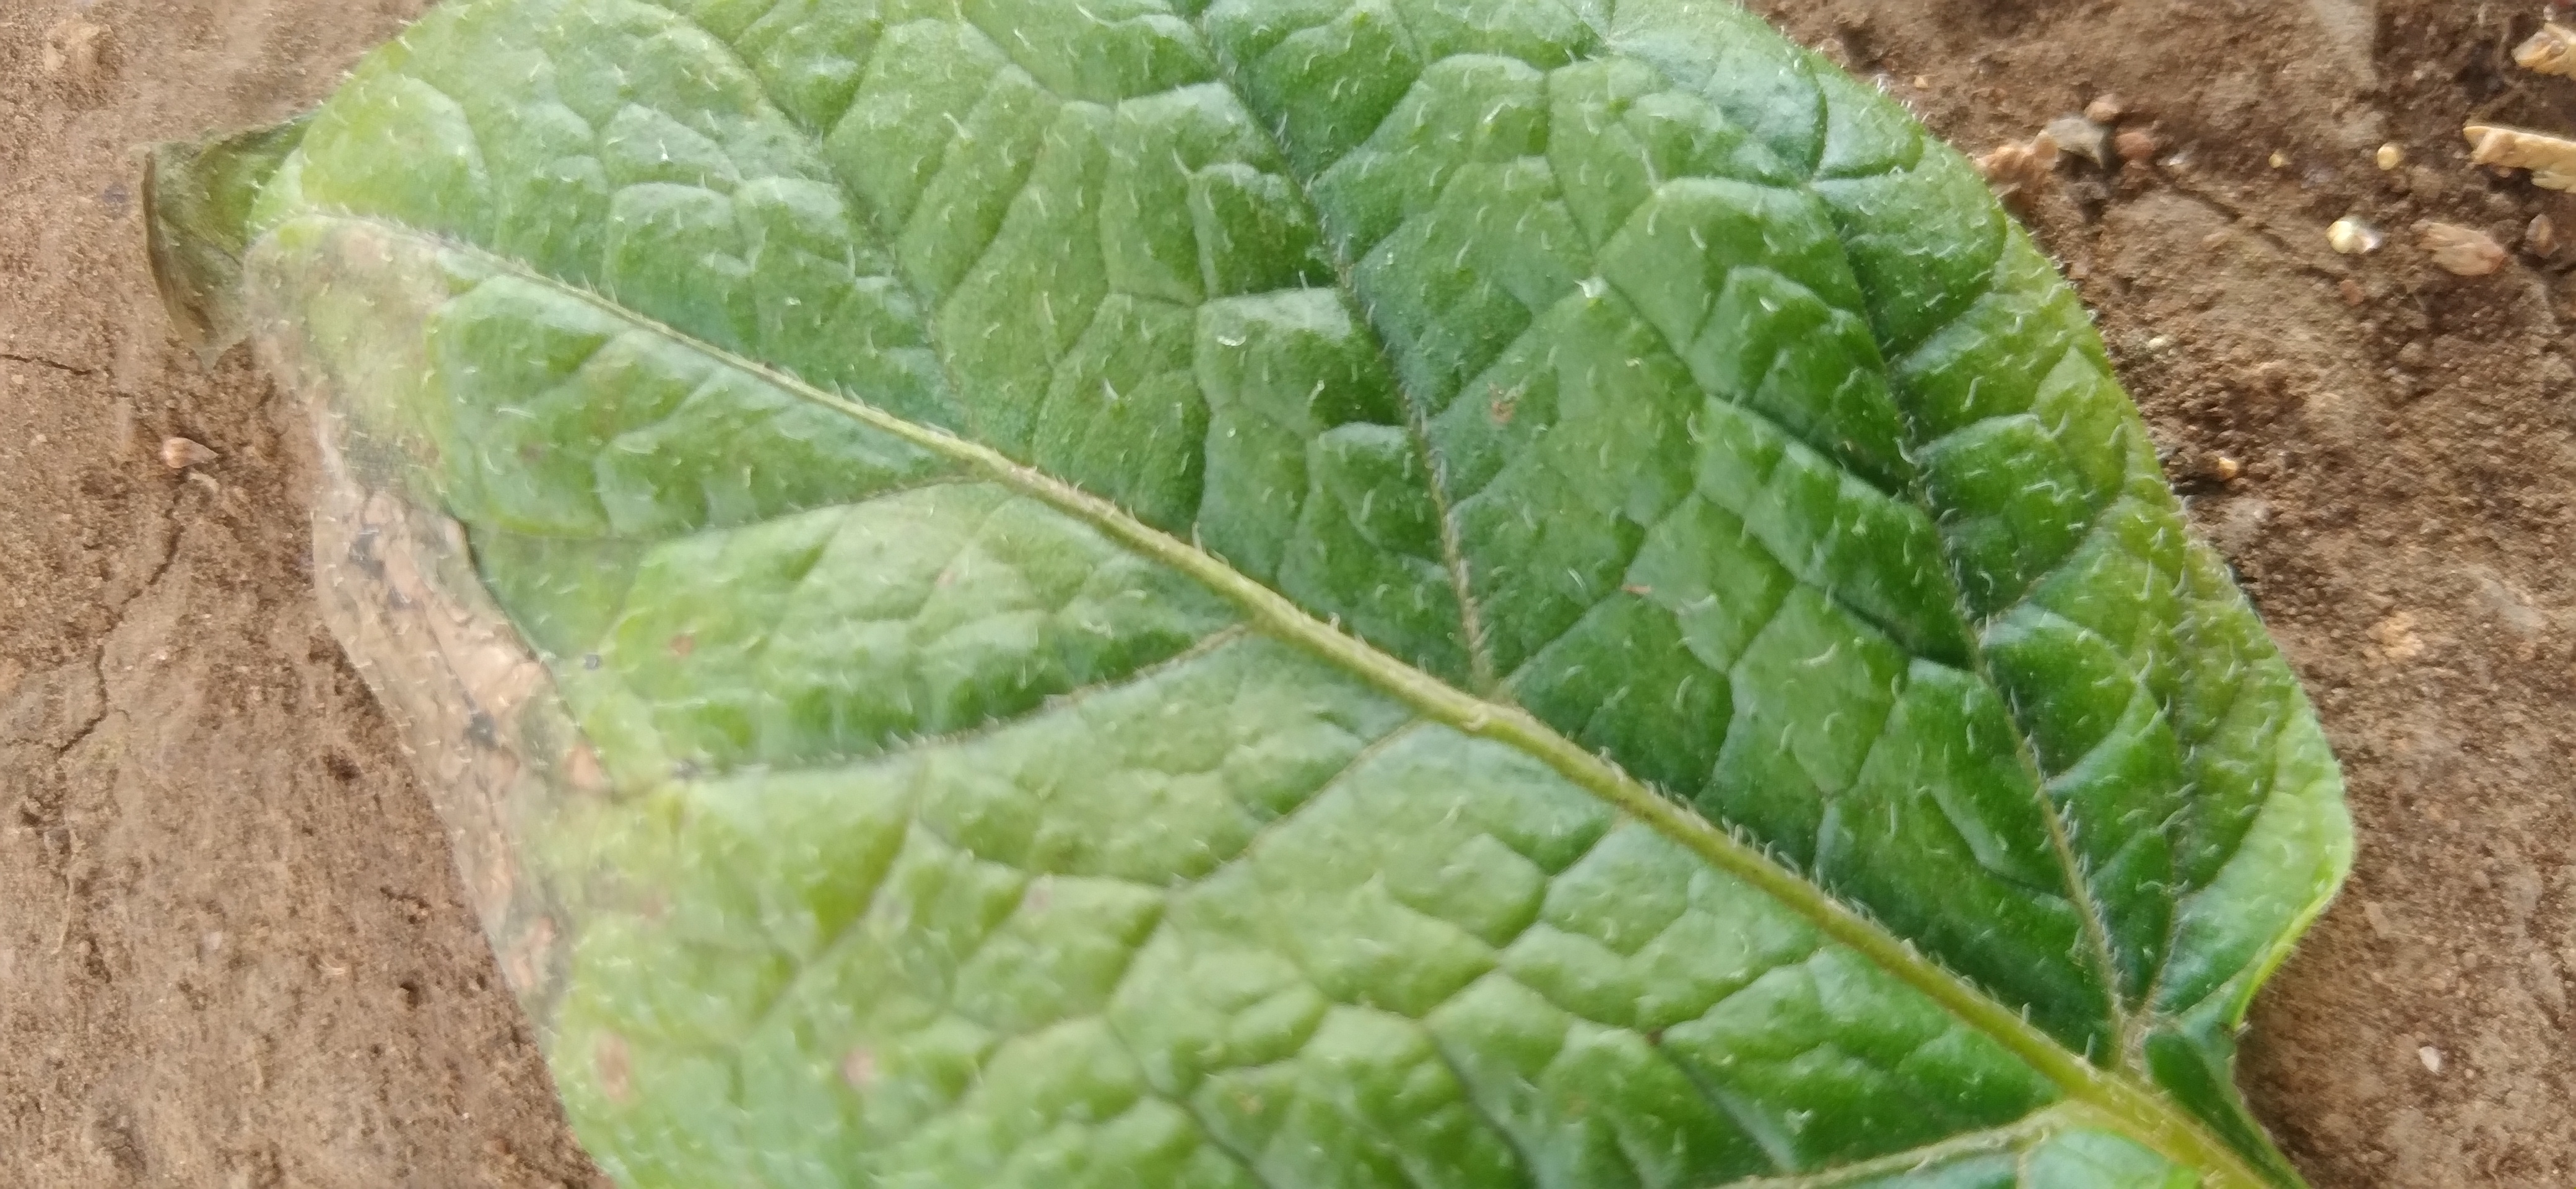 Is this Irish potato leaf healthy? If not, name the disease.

early blight
